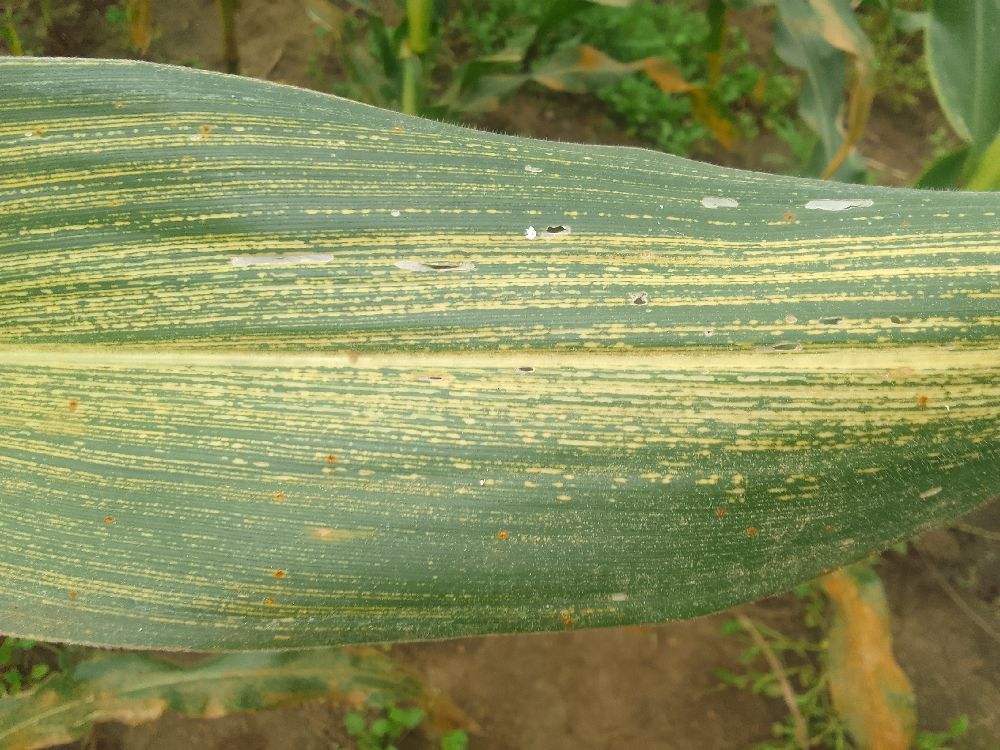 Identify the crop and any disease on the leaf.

maize, maize streak virus
